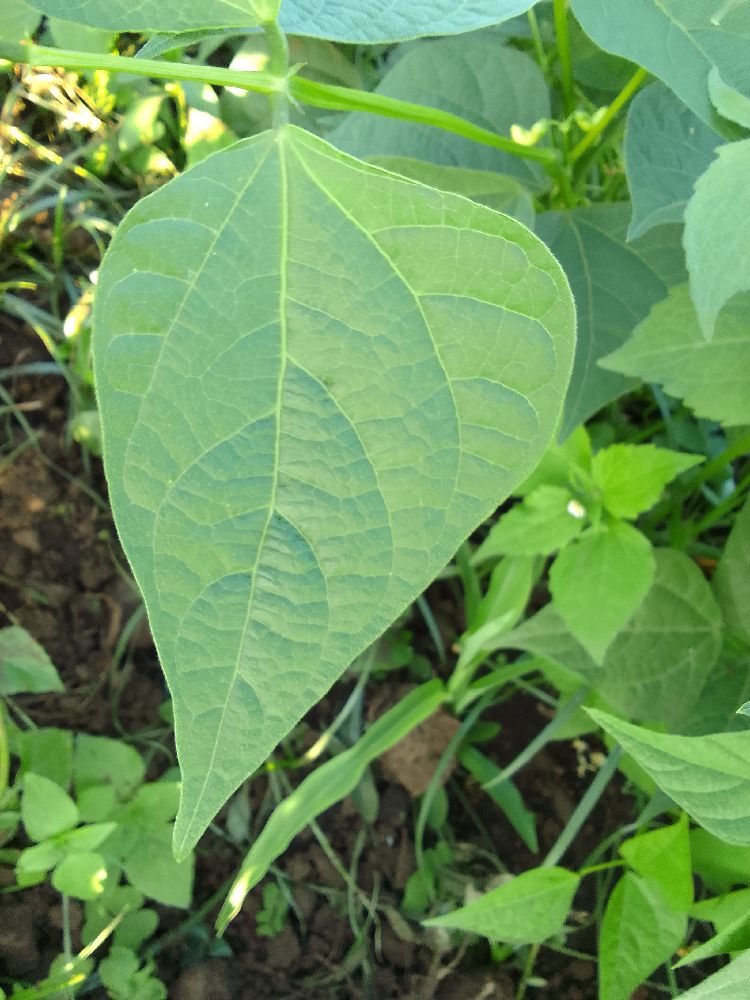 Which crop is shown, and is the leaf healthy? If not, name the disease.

common bean, healthy
